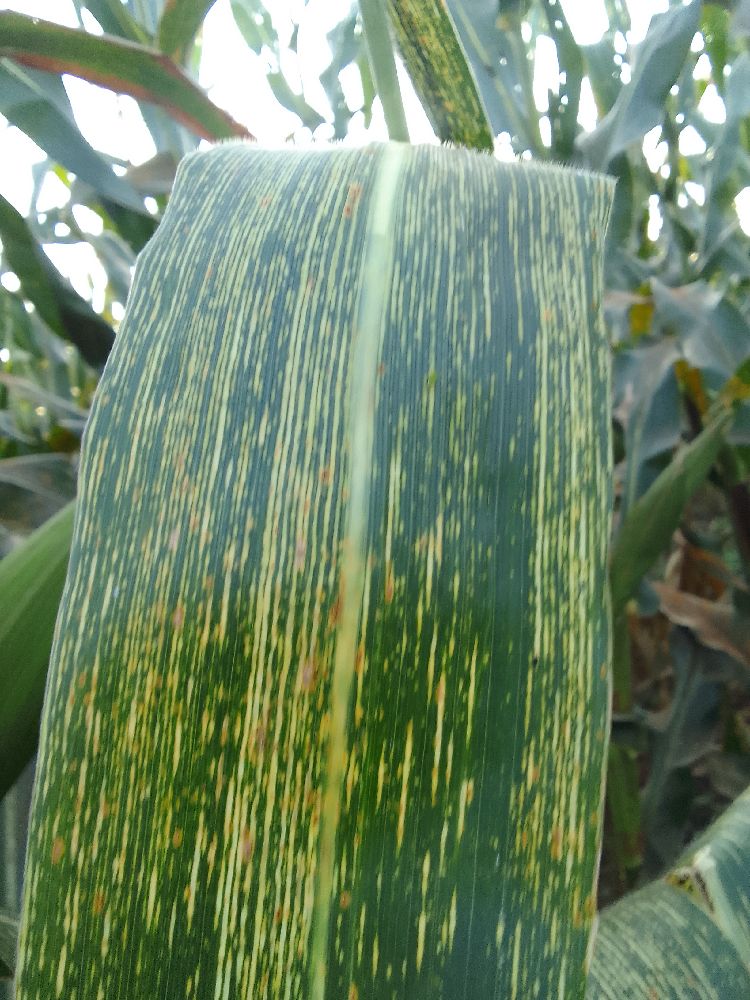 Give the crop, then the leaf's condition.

maize, maize streak virus
